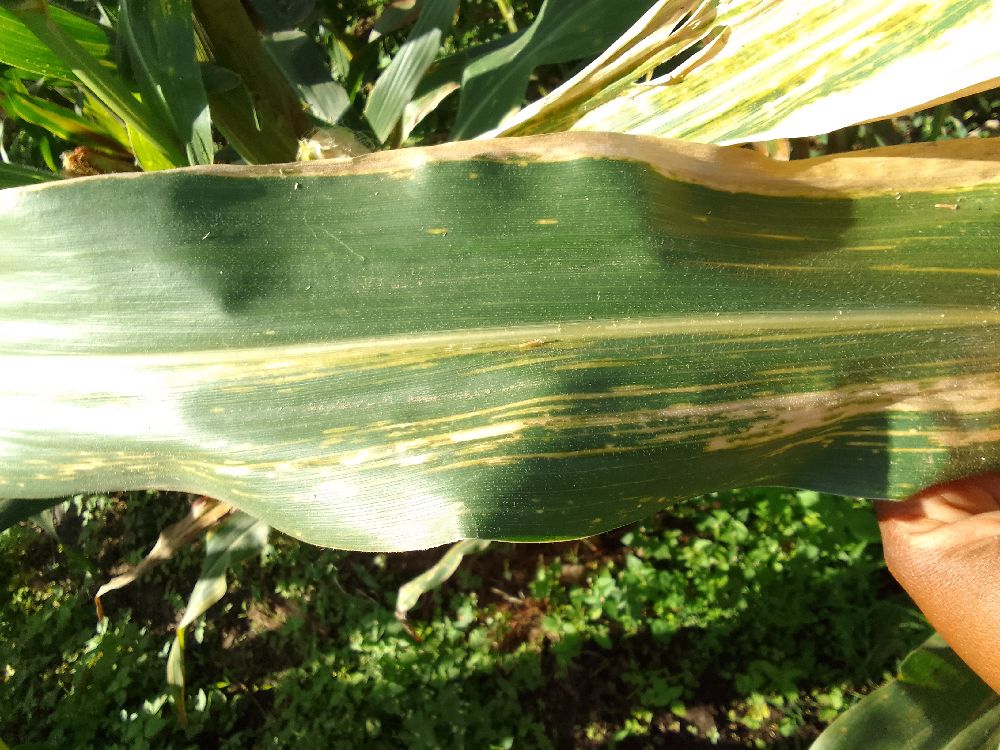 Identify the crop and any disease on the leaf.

maize, maize lethal necrosis
